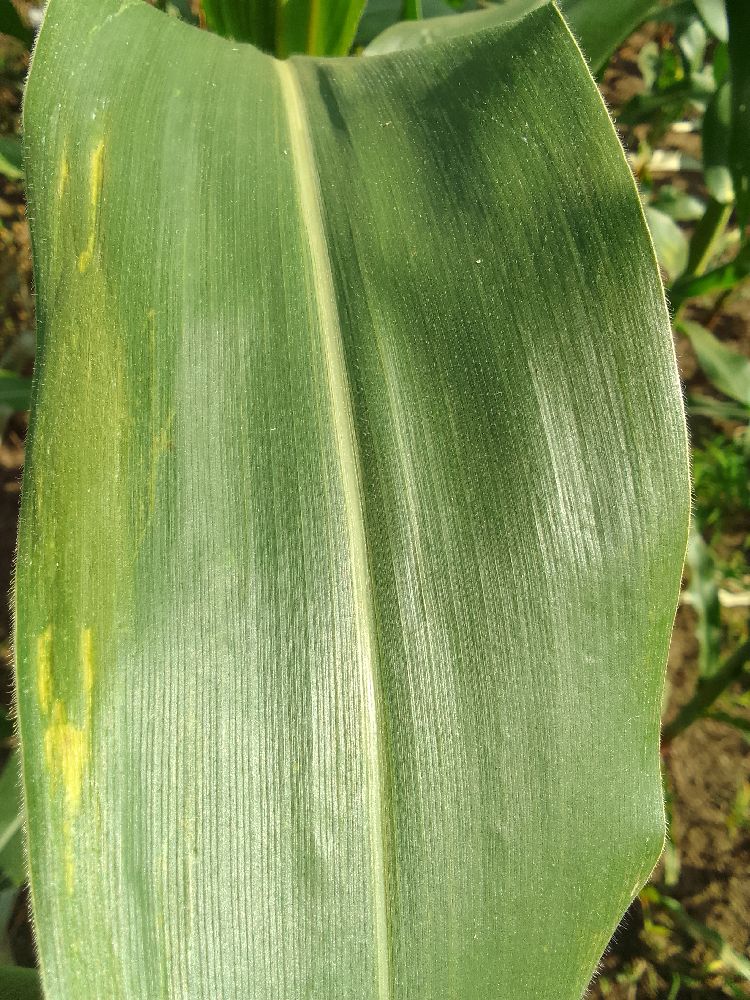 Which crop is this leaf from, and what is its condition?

maize, healthy
